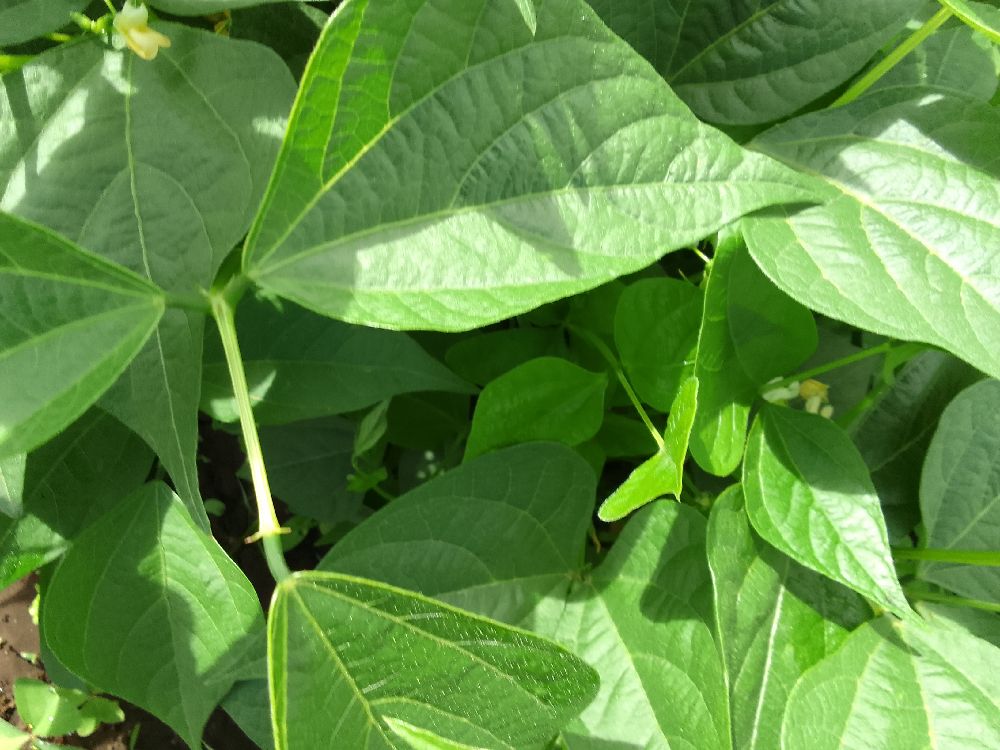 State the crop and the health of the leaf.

common bean, healthy
